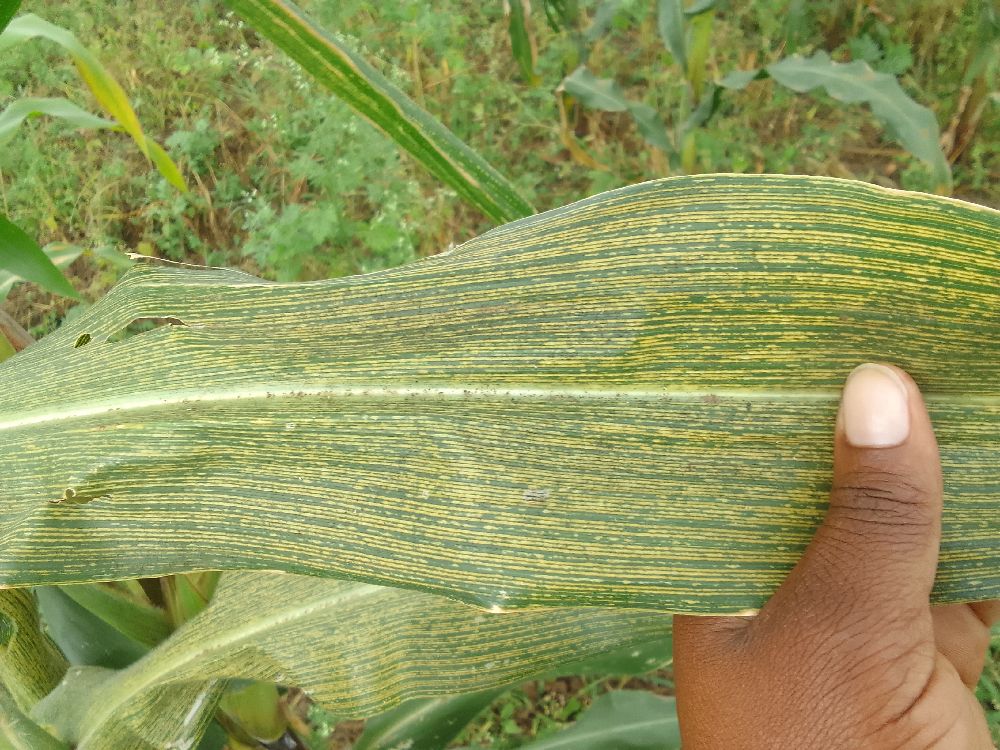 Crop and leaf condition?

maize, maize streak virus
